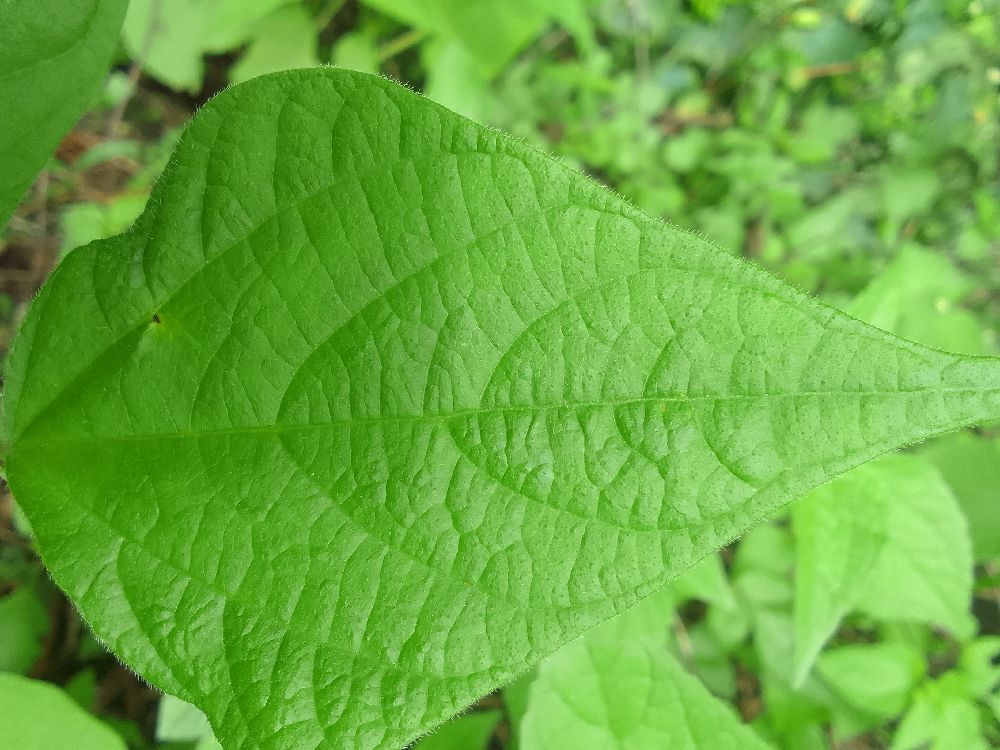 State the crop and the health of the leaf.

common bean, healthy
